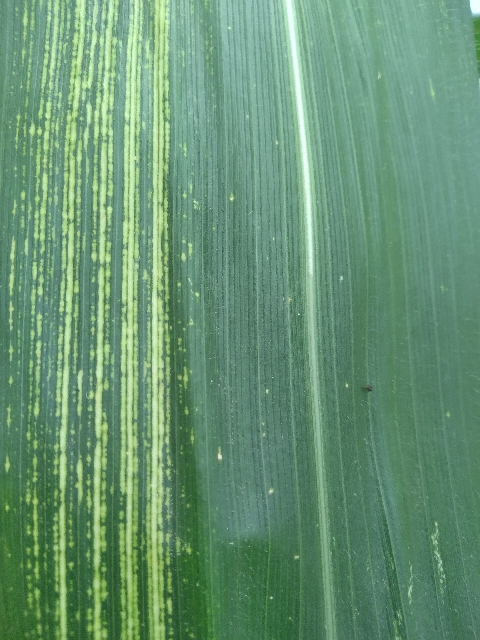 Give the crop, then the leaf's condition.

maize, maize streak virus
